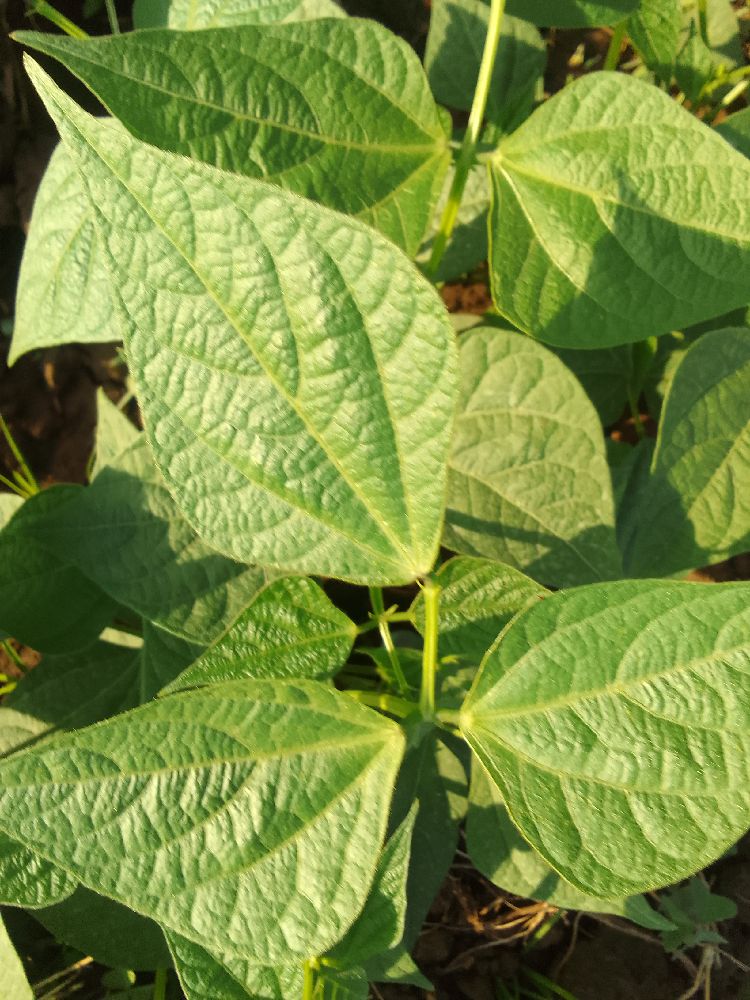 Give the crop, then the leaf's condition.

common bean, healthy
